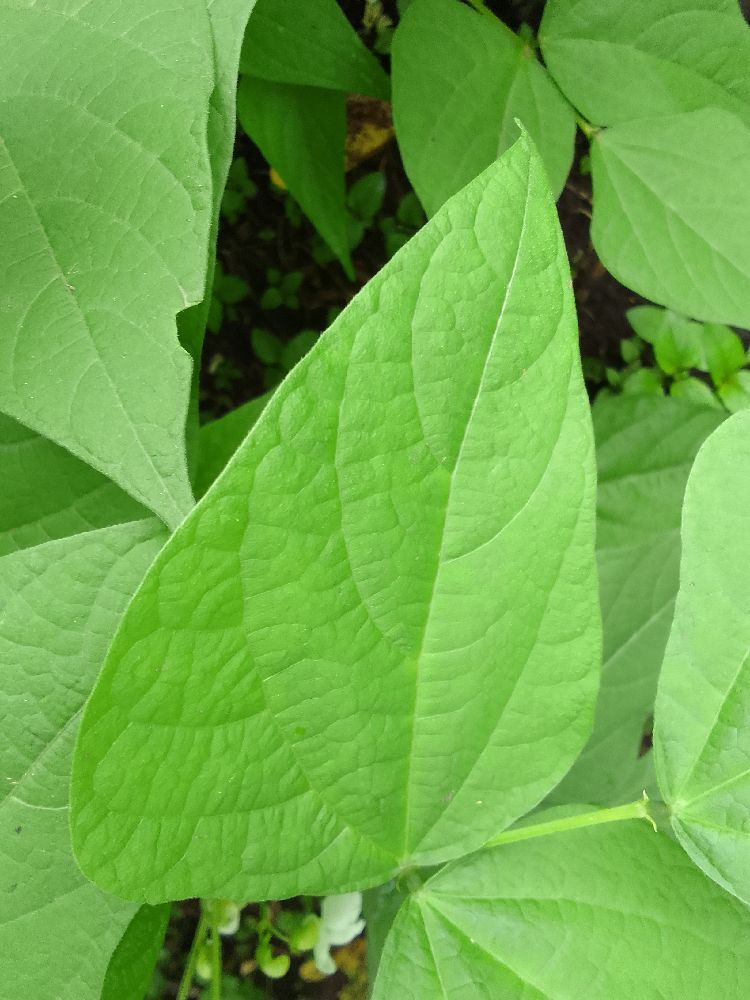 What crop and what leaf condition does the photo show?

common bean, healthy
